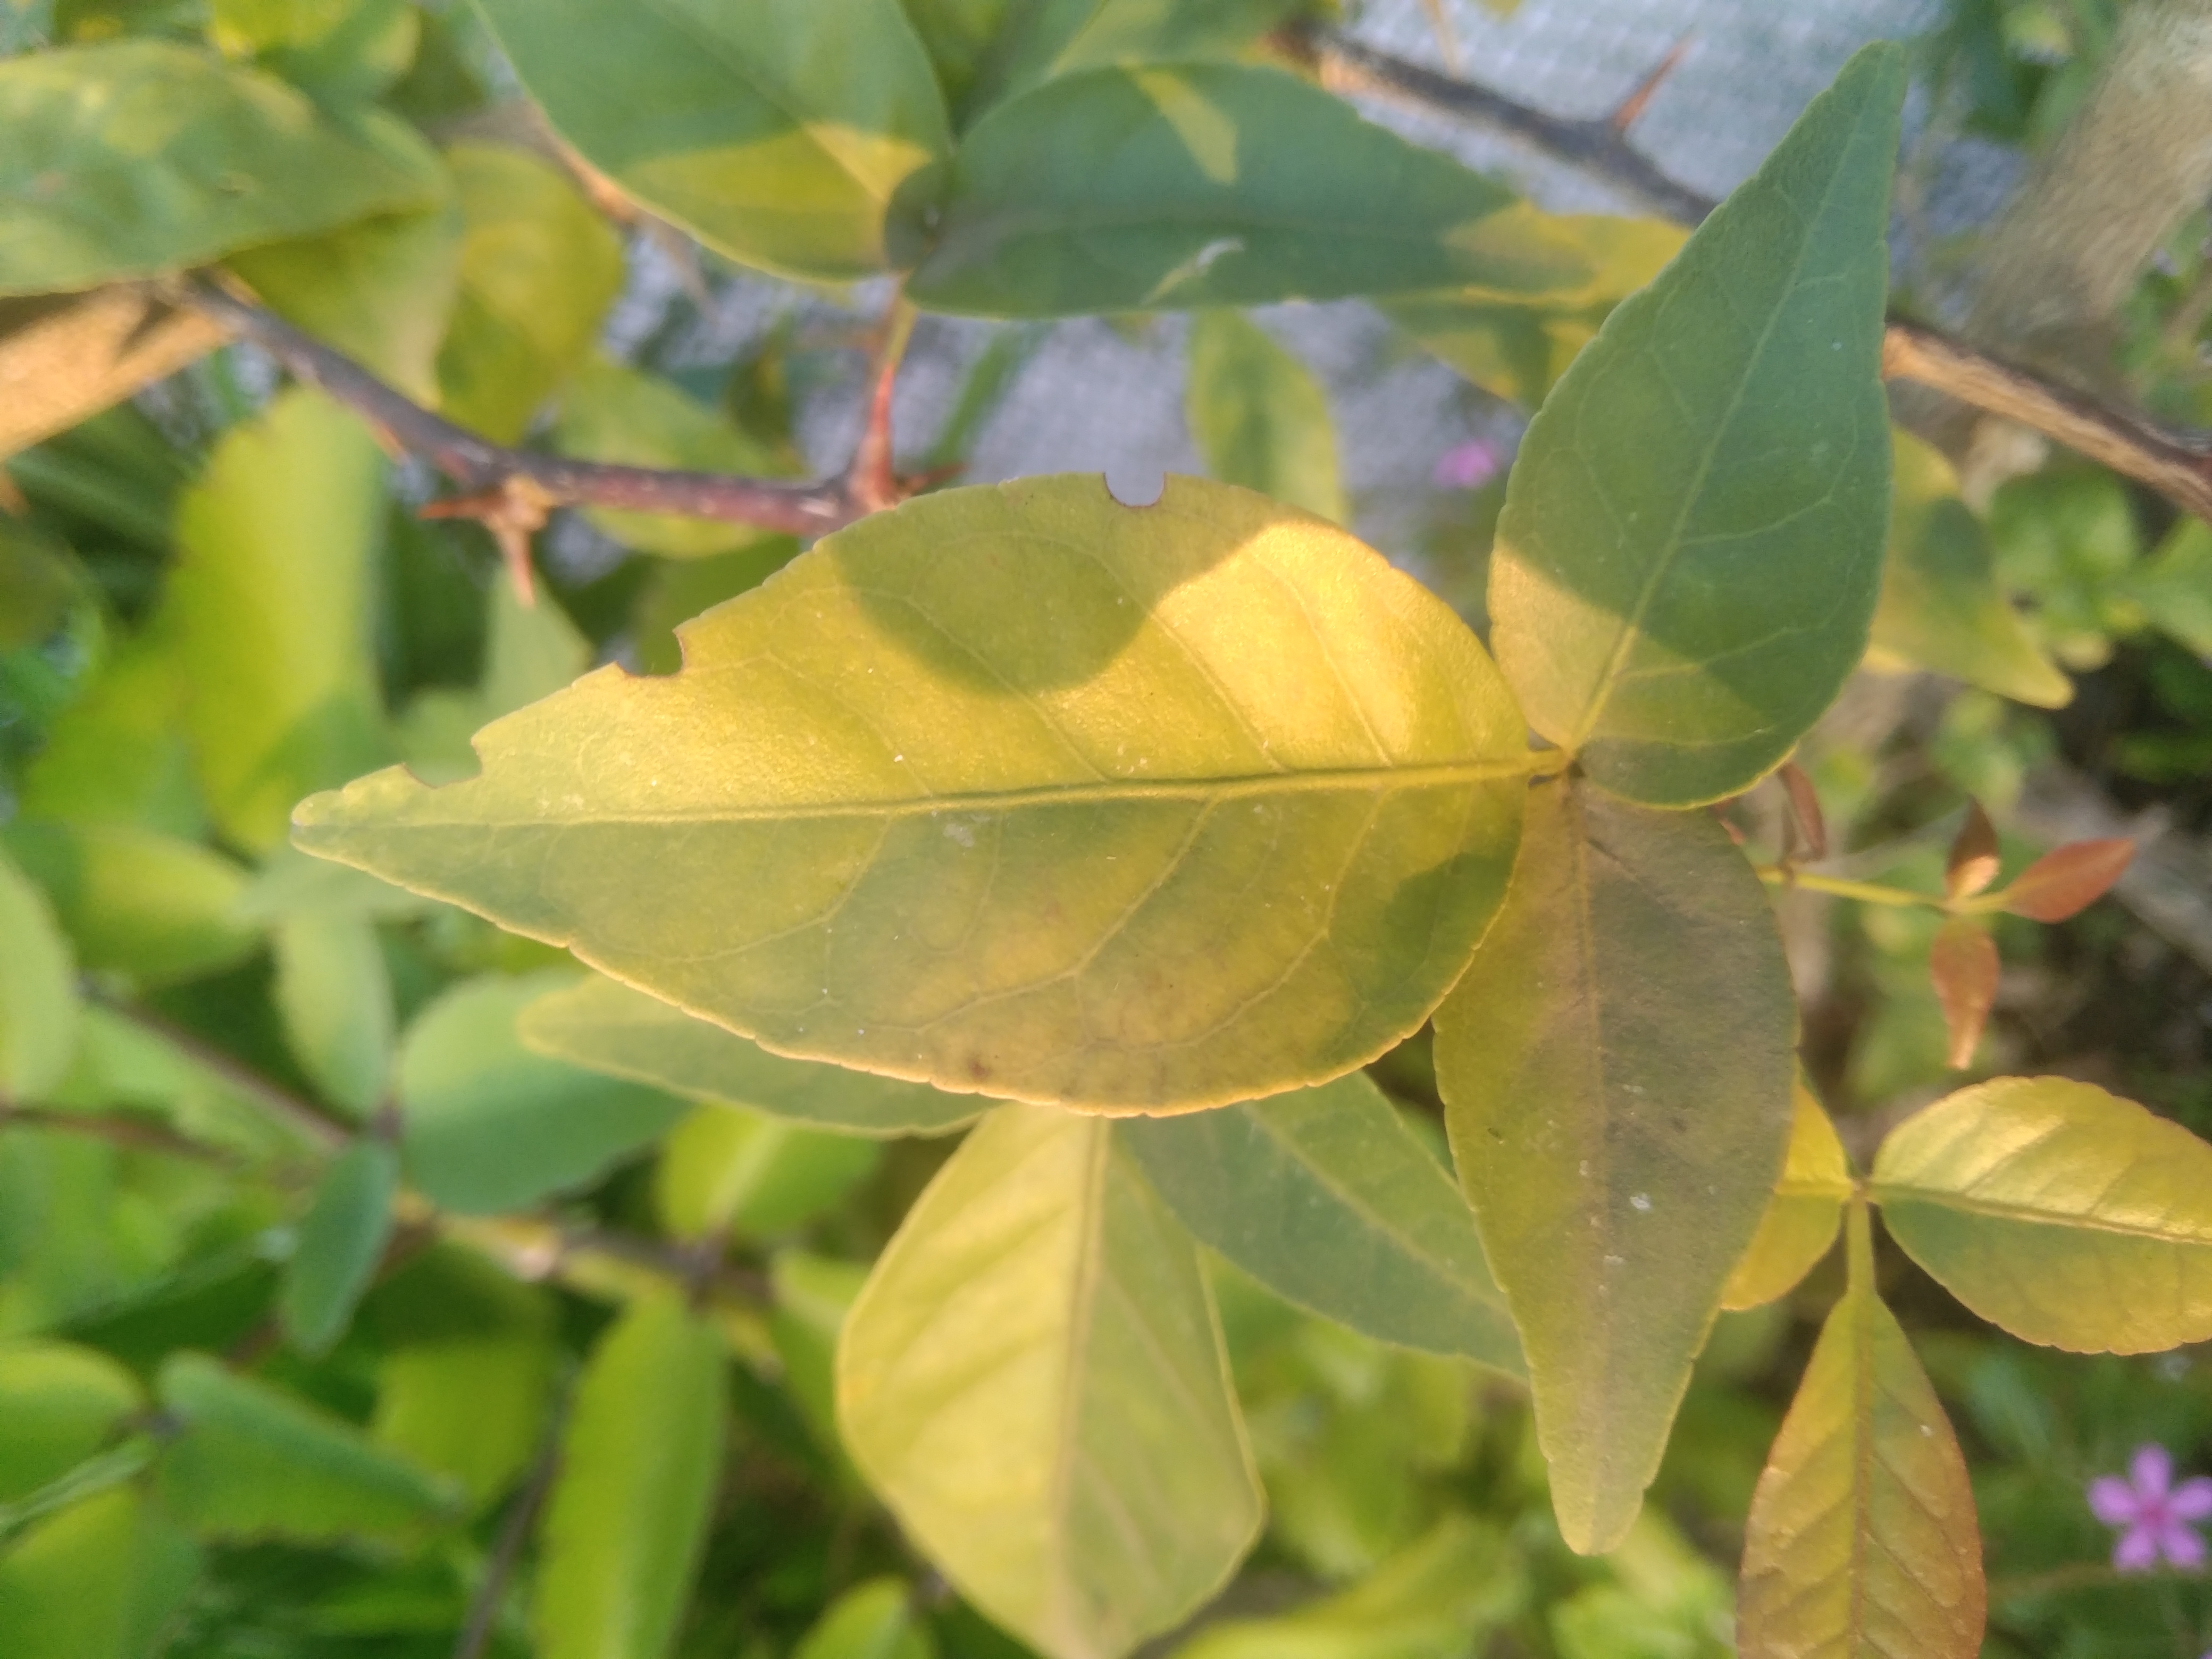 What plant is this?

wood apple
